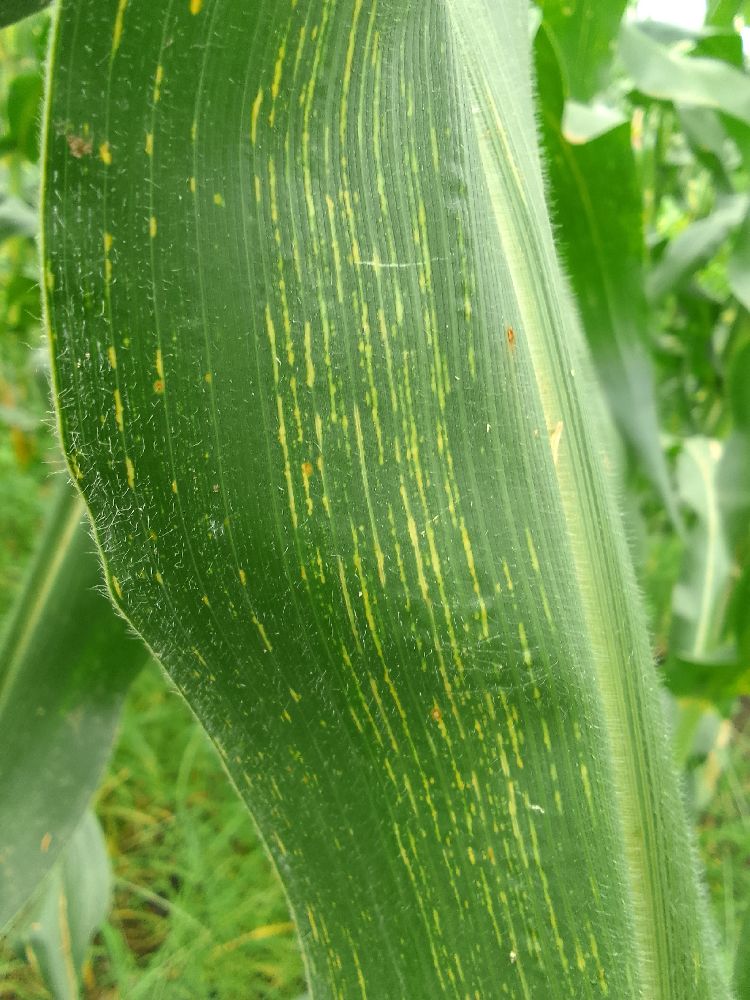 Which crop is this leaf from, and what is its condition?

maize, maize streak virus
